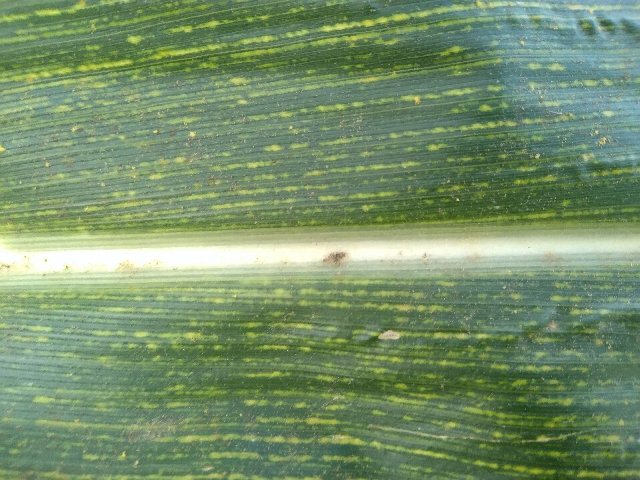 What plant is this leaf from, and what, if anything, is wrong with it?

maize, maize streak virus
